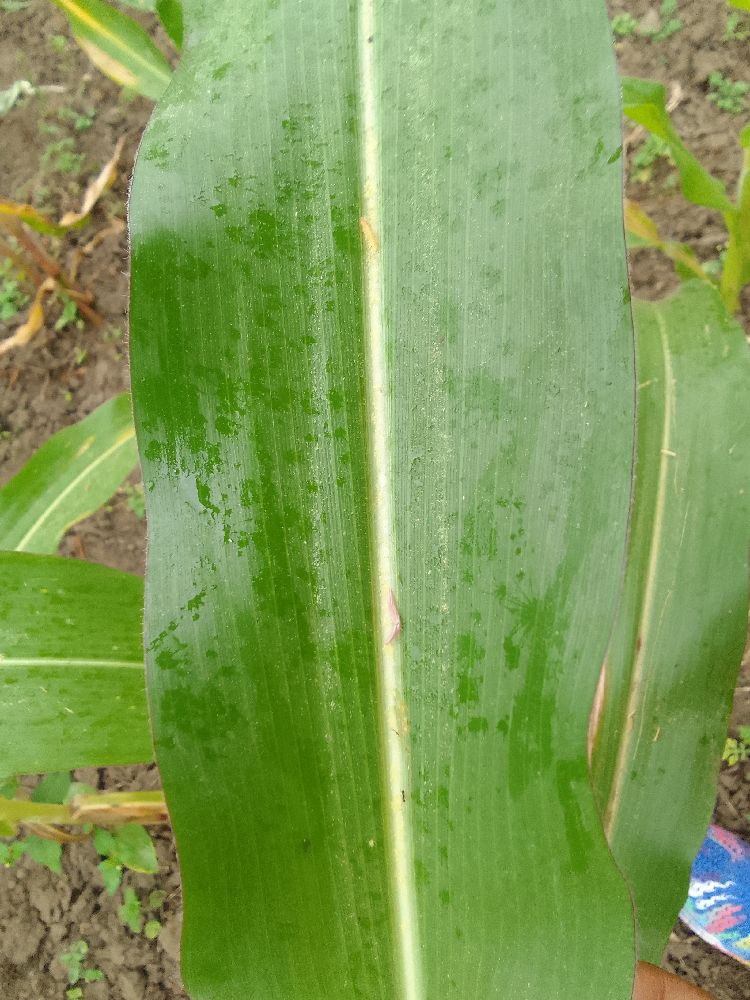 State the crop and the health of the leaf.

maize, healthy
